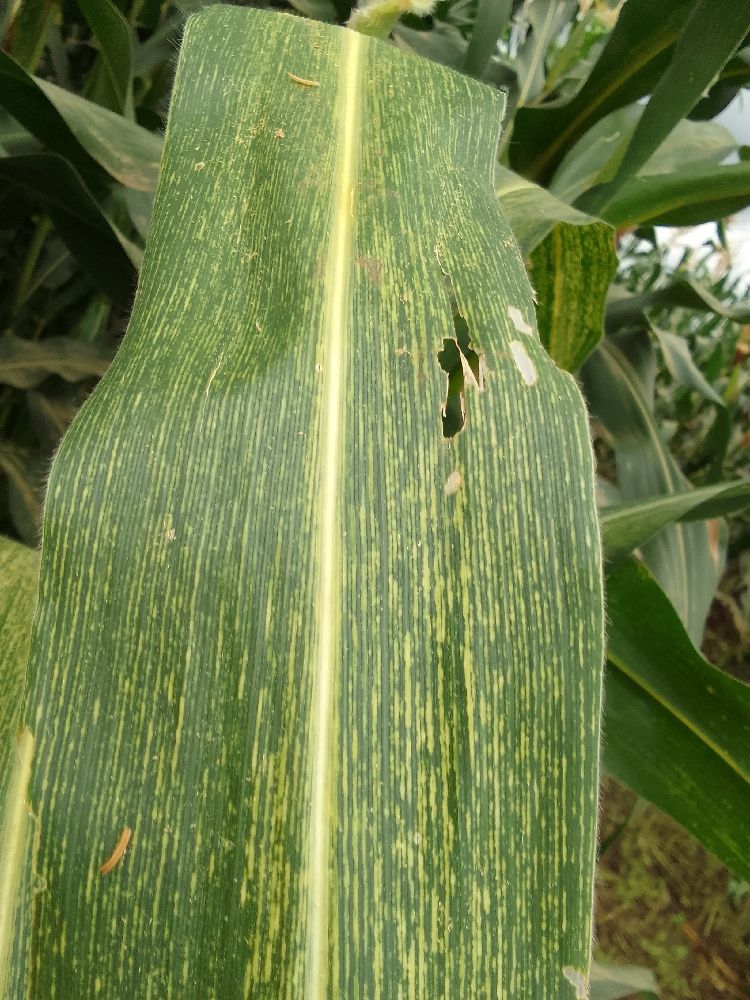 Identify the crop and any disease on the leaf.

maize, maize streak virus
